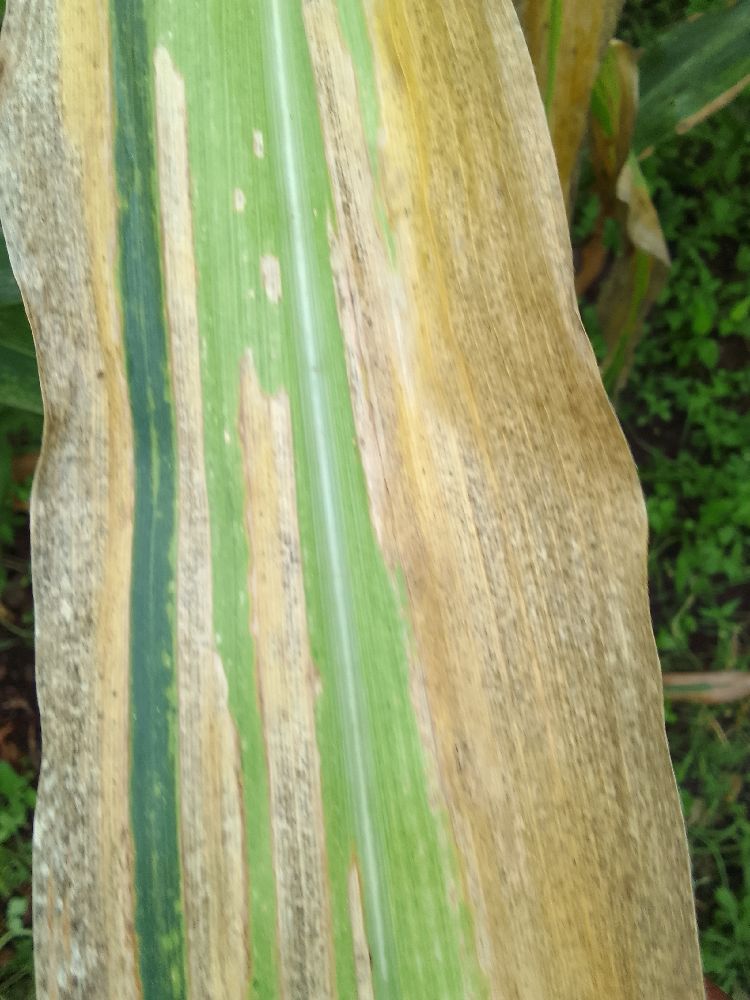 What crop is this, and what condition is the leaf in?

maize, maize lethal necrosis
